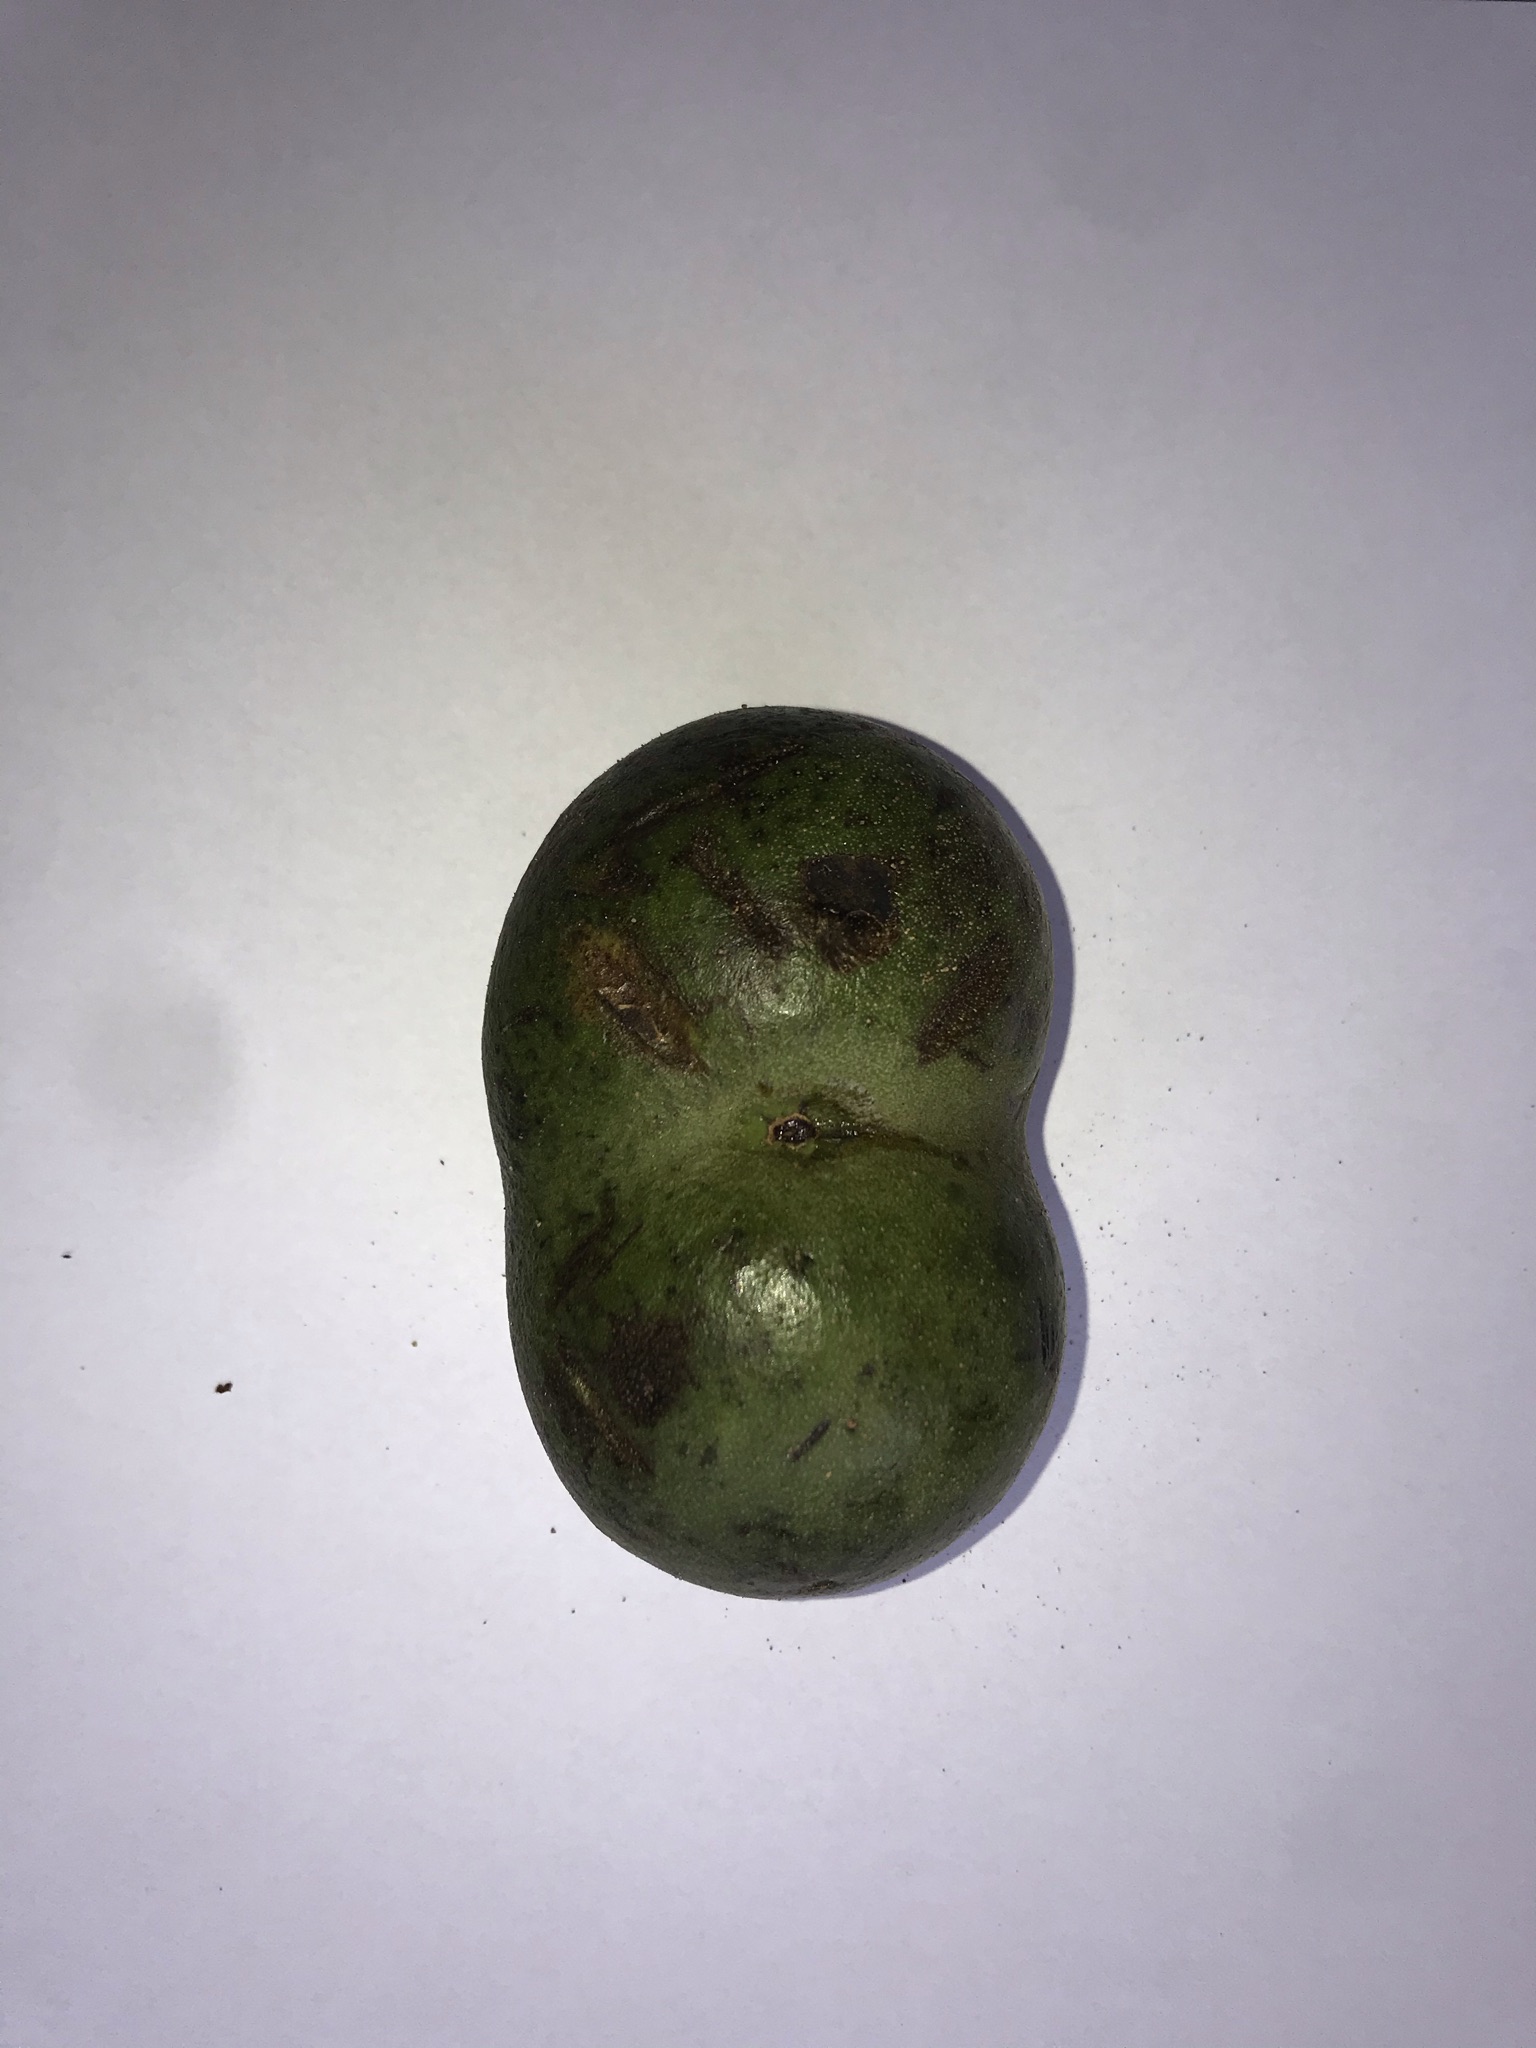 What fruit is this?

pequi
